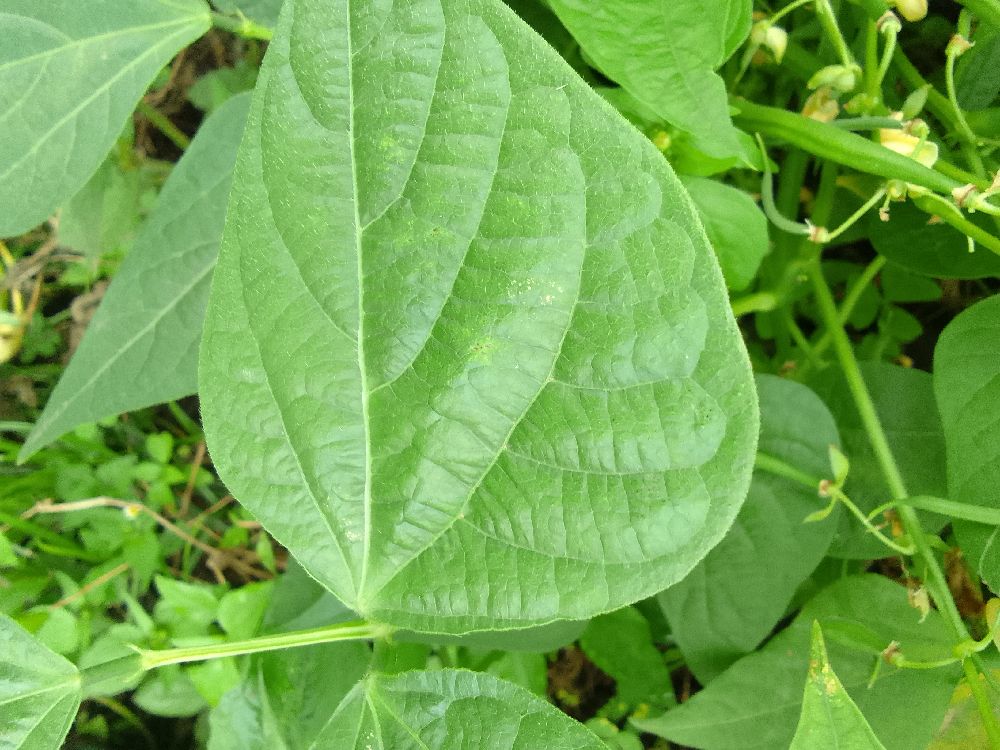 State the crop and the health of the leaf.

common bean, healthy
